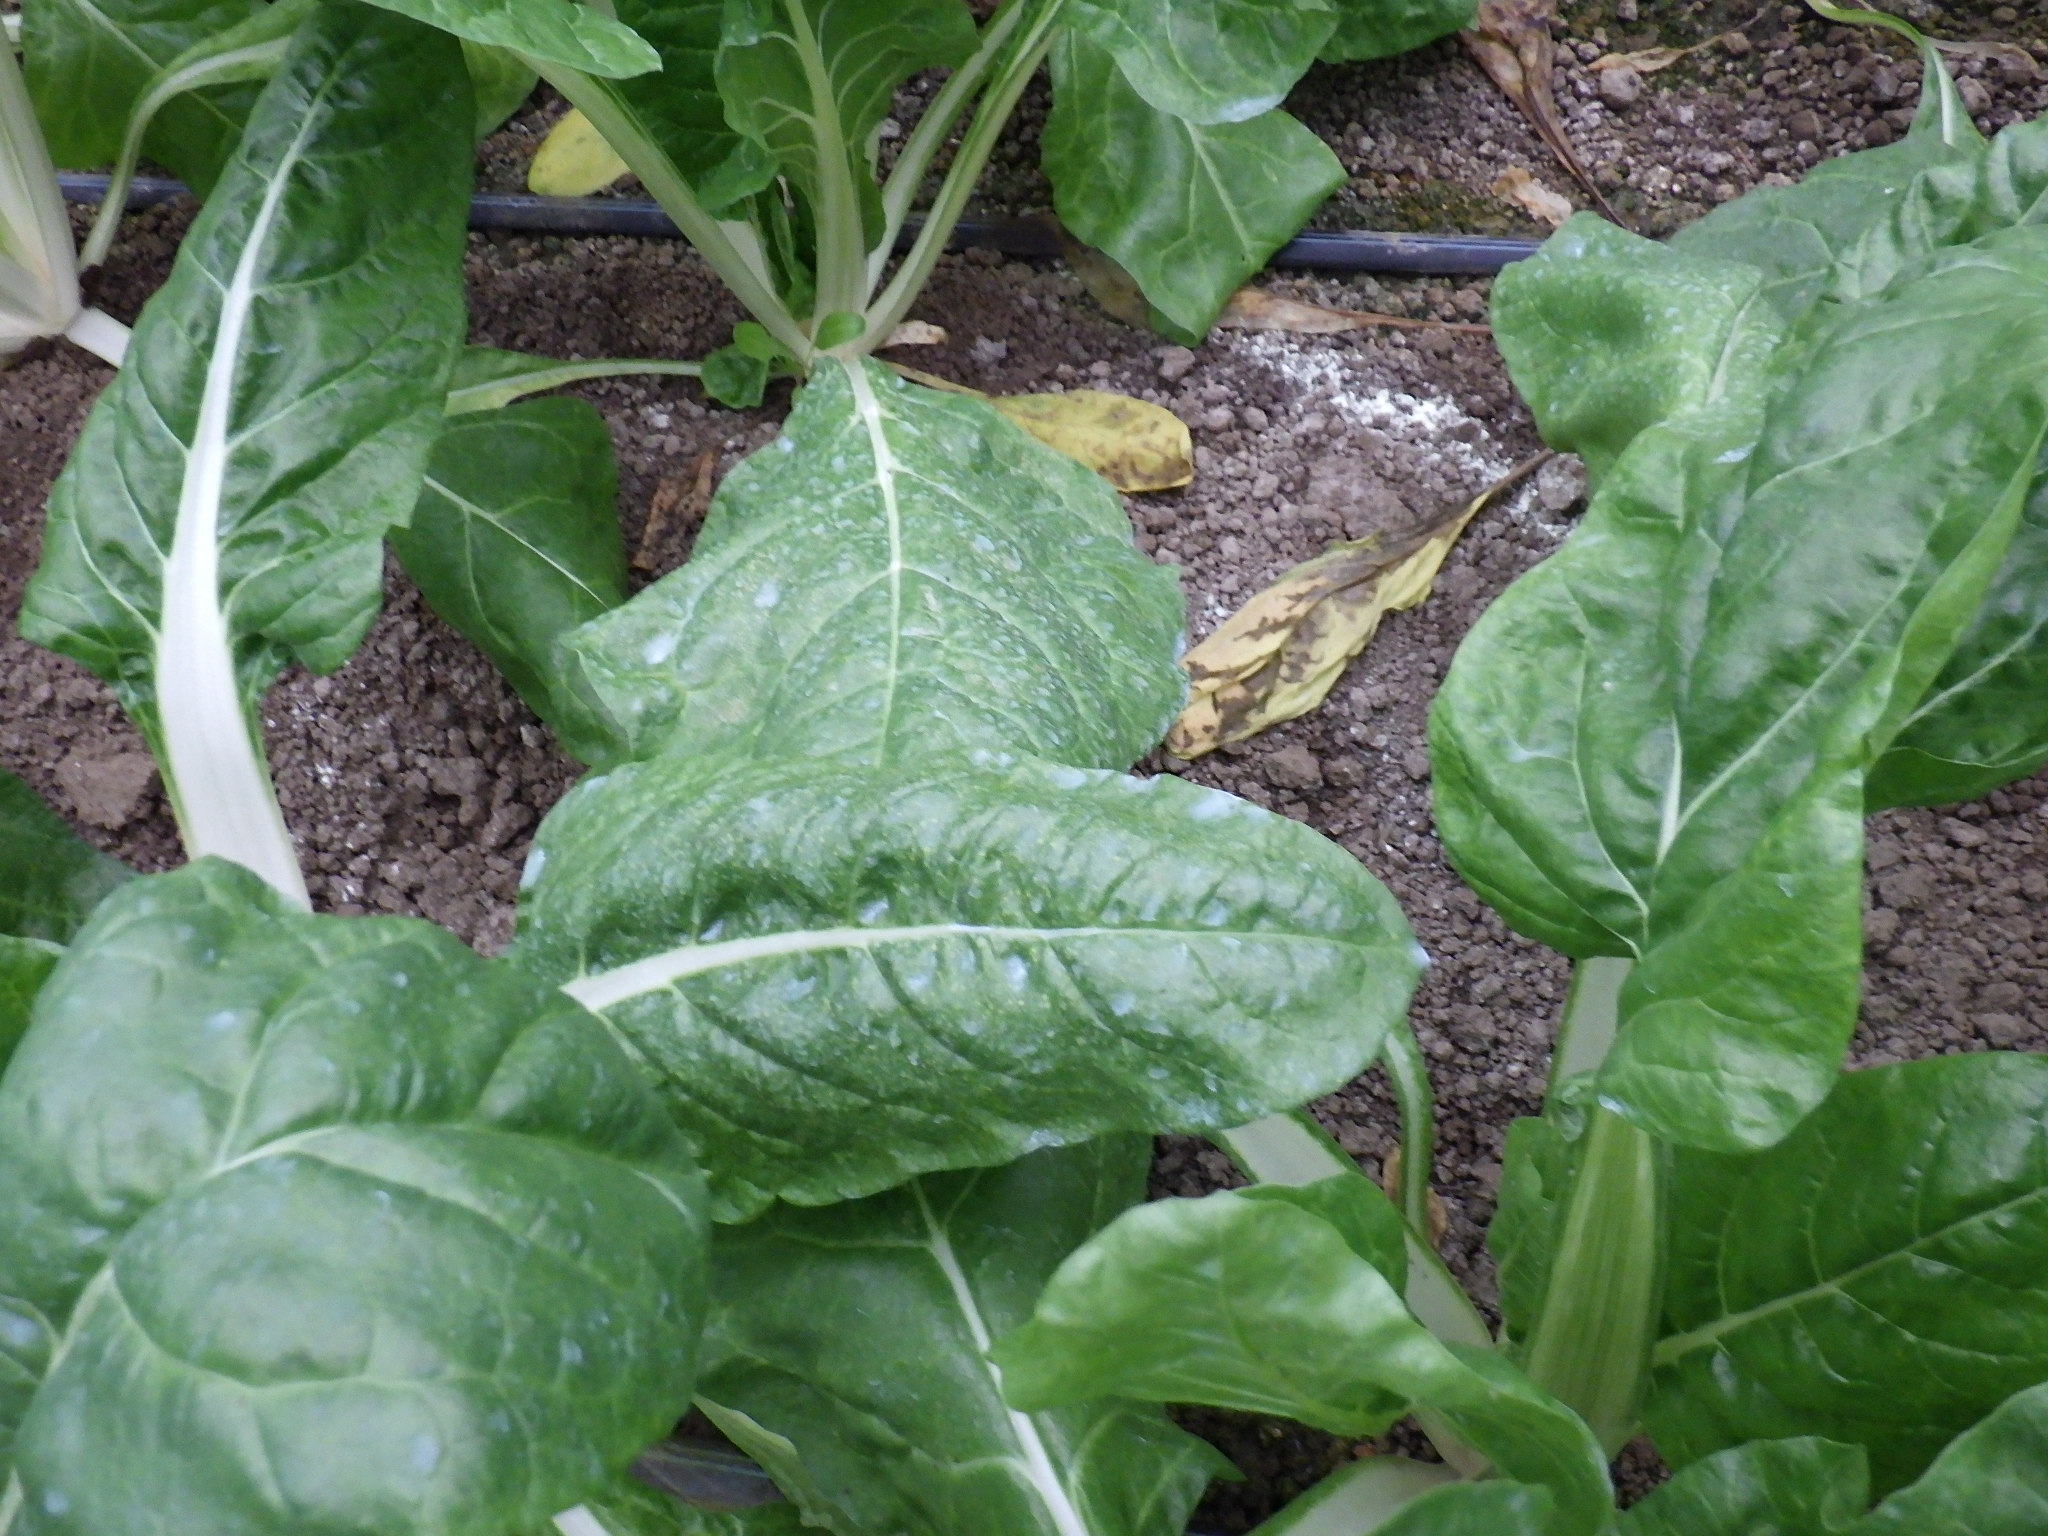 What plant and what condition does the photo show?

chard, healthy
